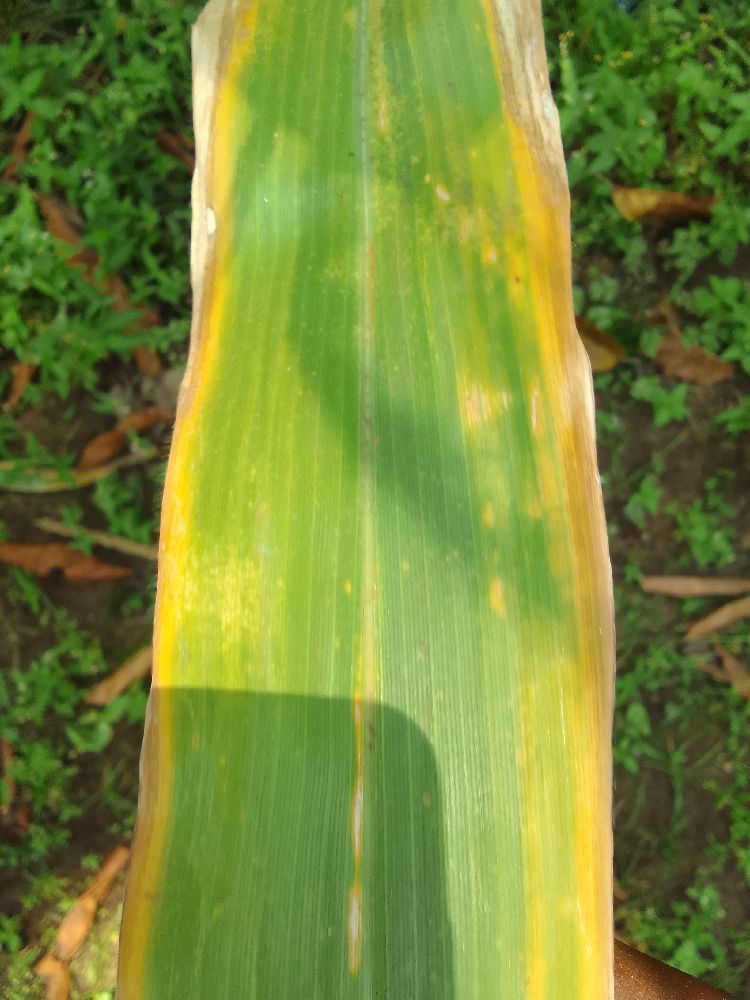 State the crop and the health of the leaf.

maize, maize lethal necrosis
